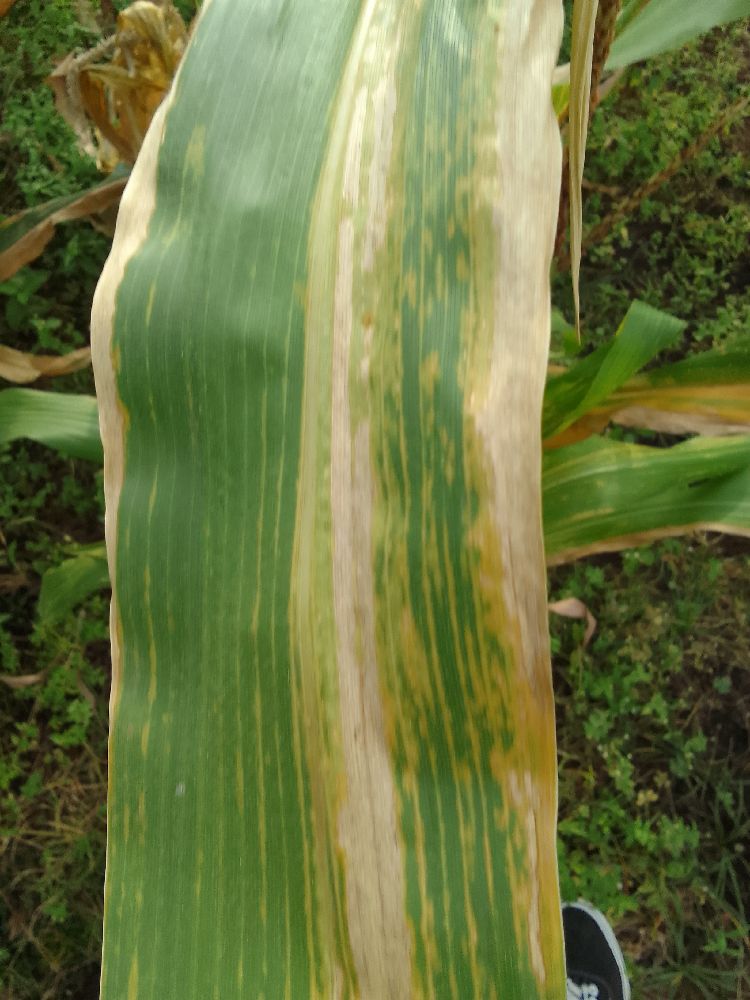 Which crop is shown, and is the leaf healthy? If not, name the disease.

maize, maize lethal necrosis
